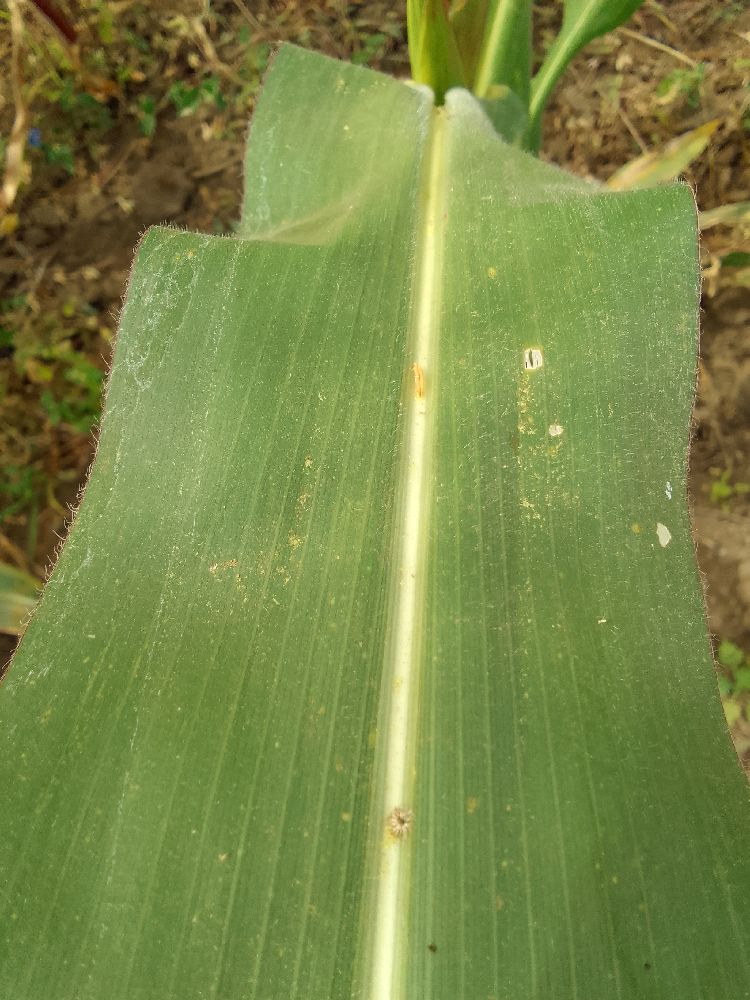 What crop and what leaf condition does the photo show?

maize, healthy
